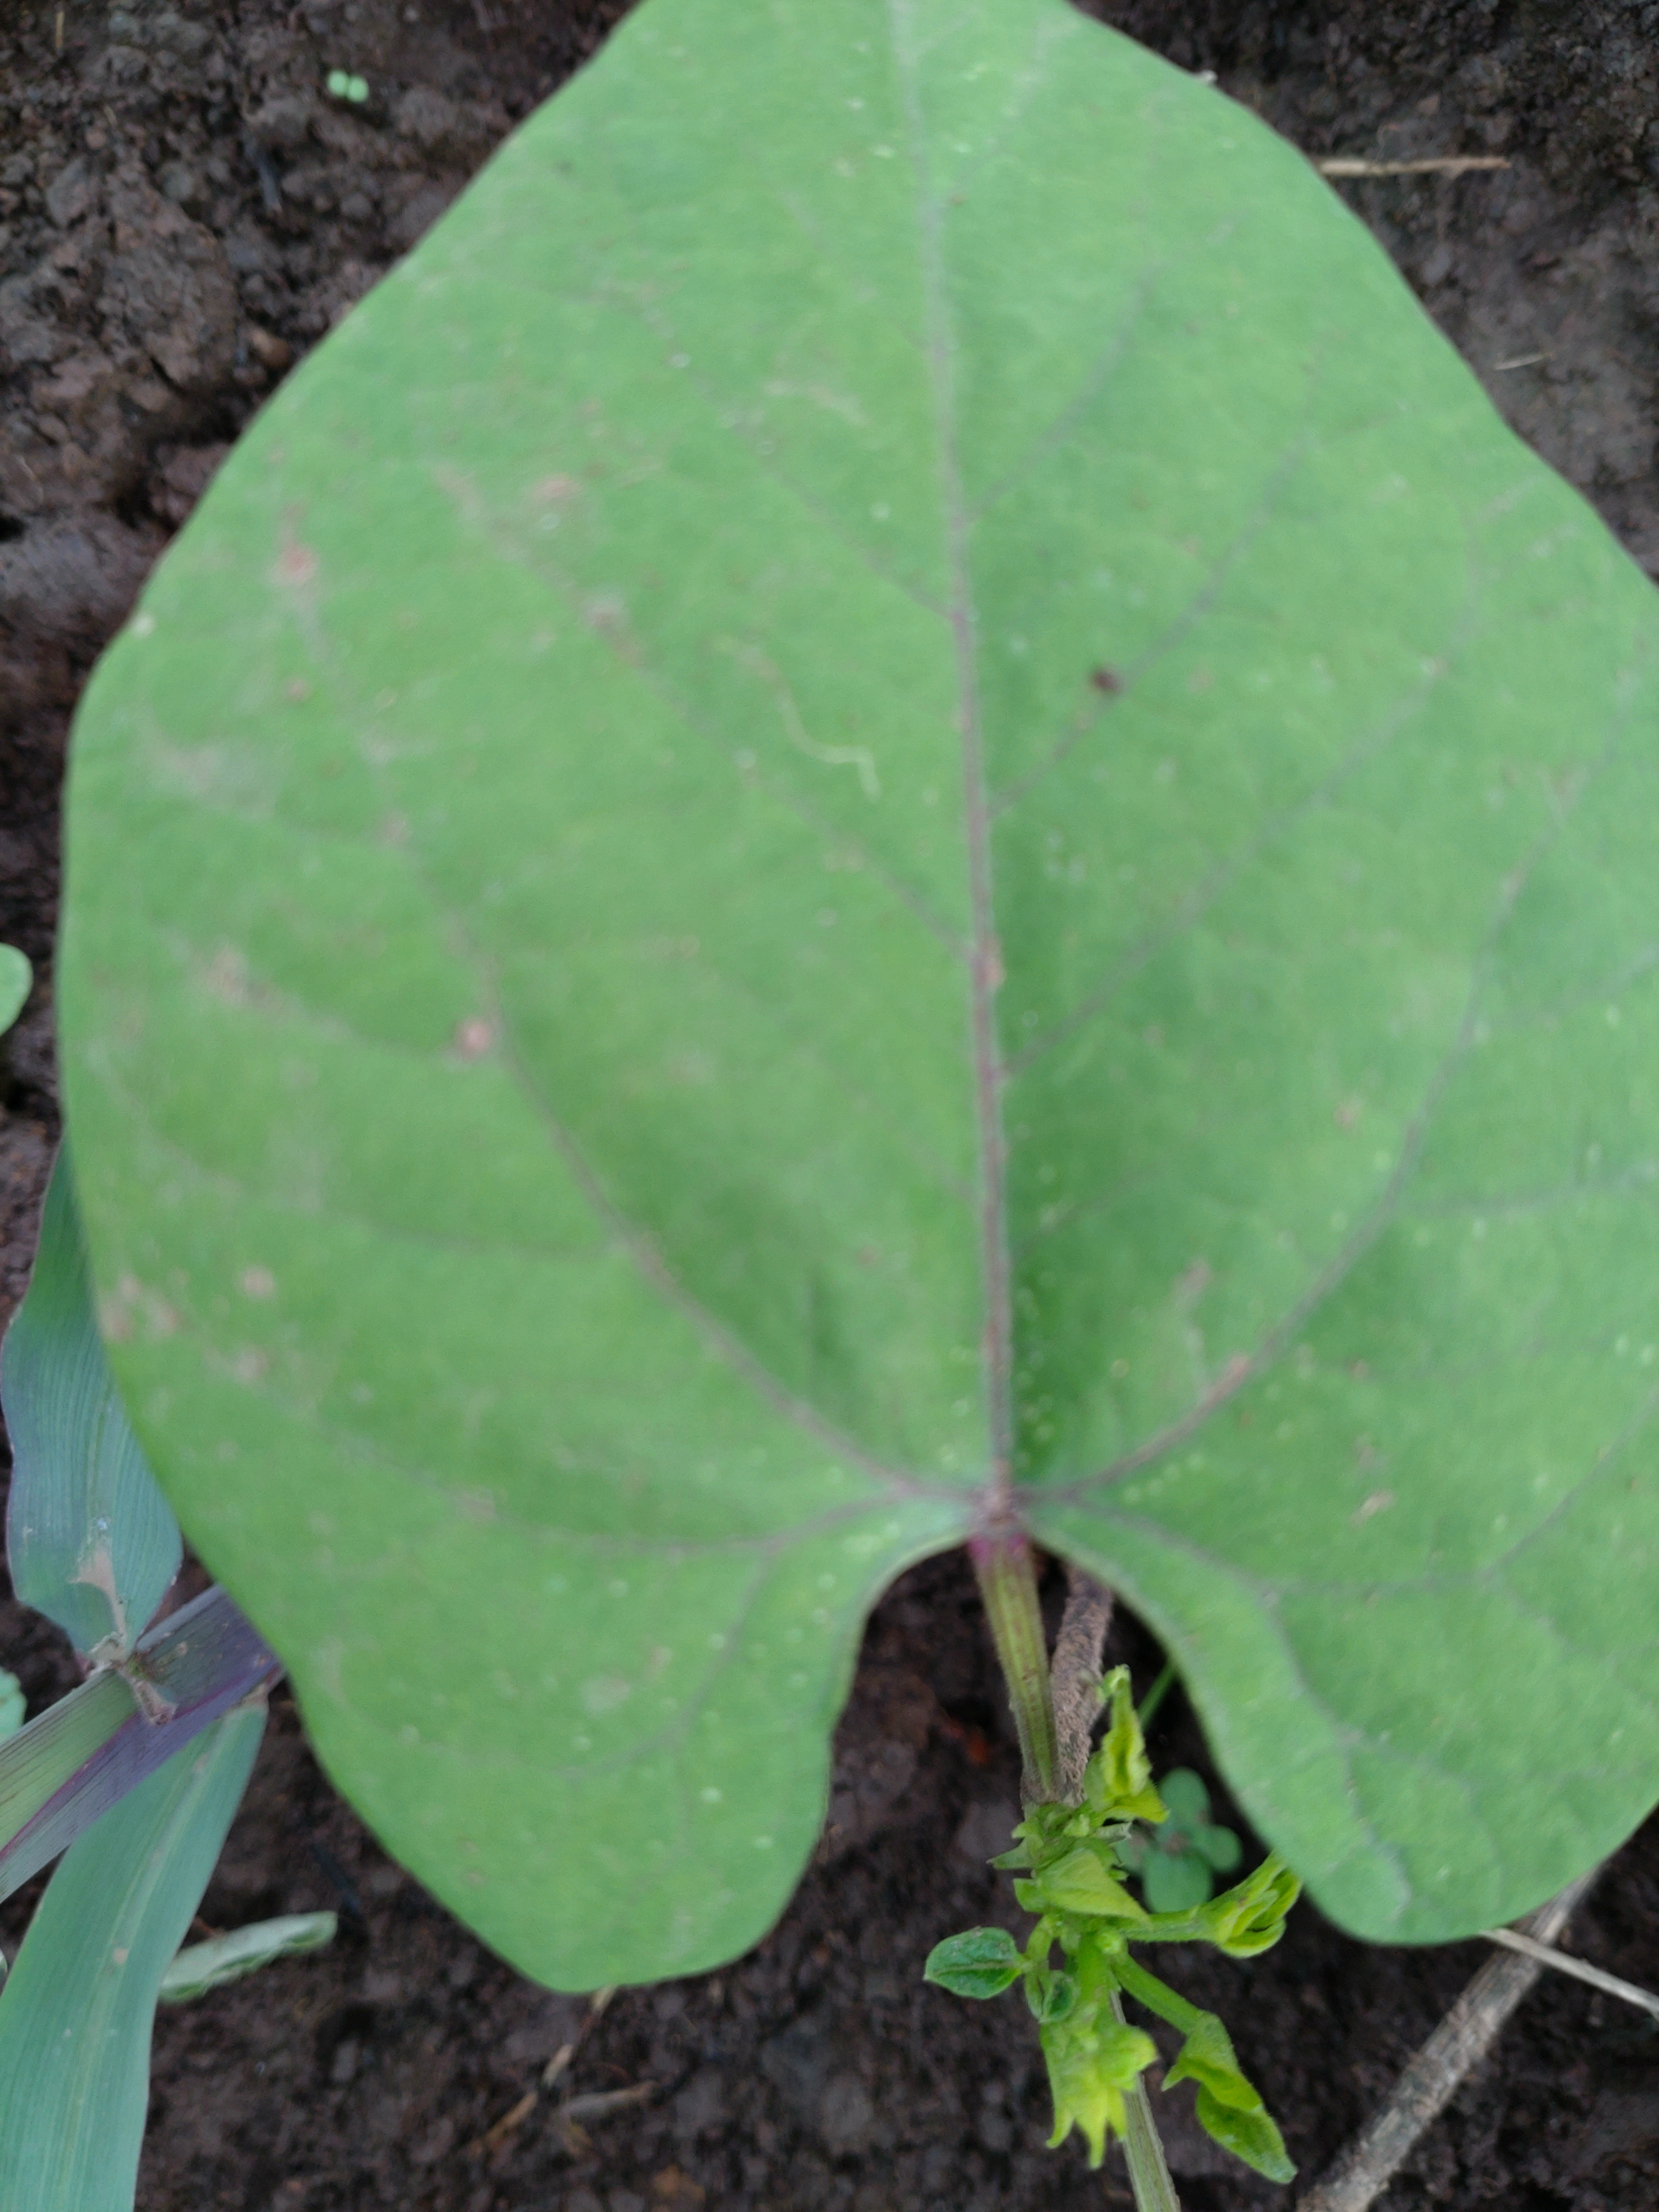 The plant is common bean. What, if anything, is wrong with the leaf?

healthy
